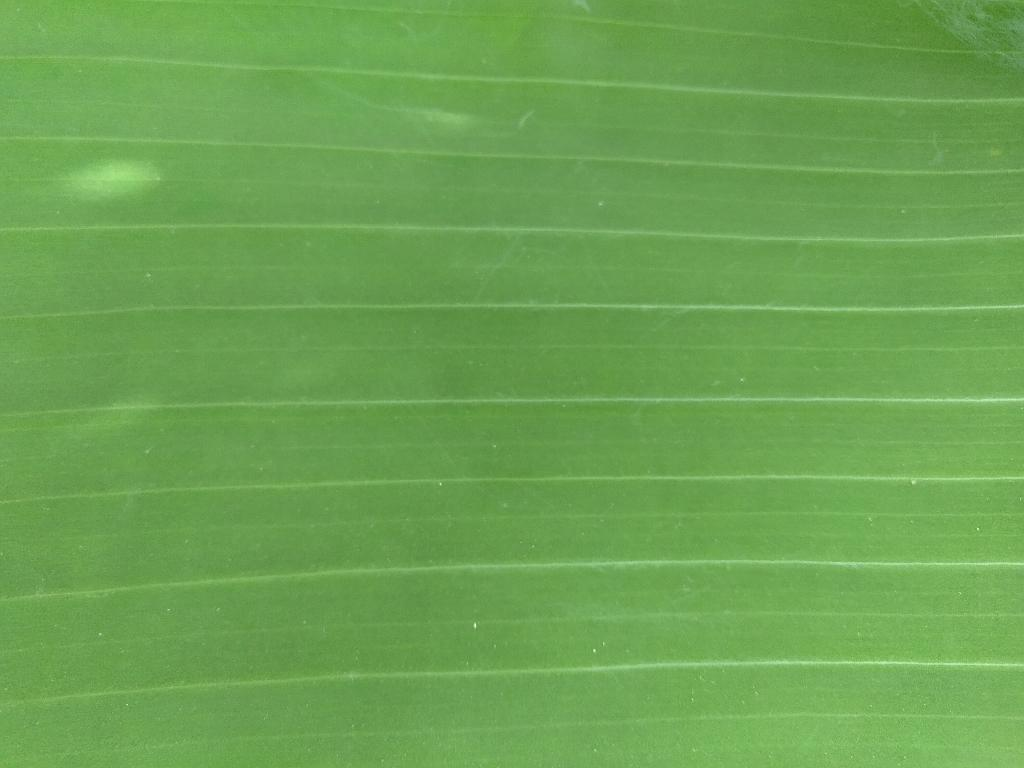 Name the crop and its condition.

banana, healthy
